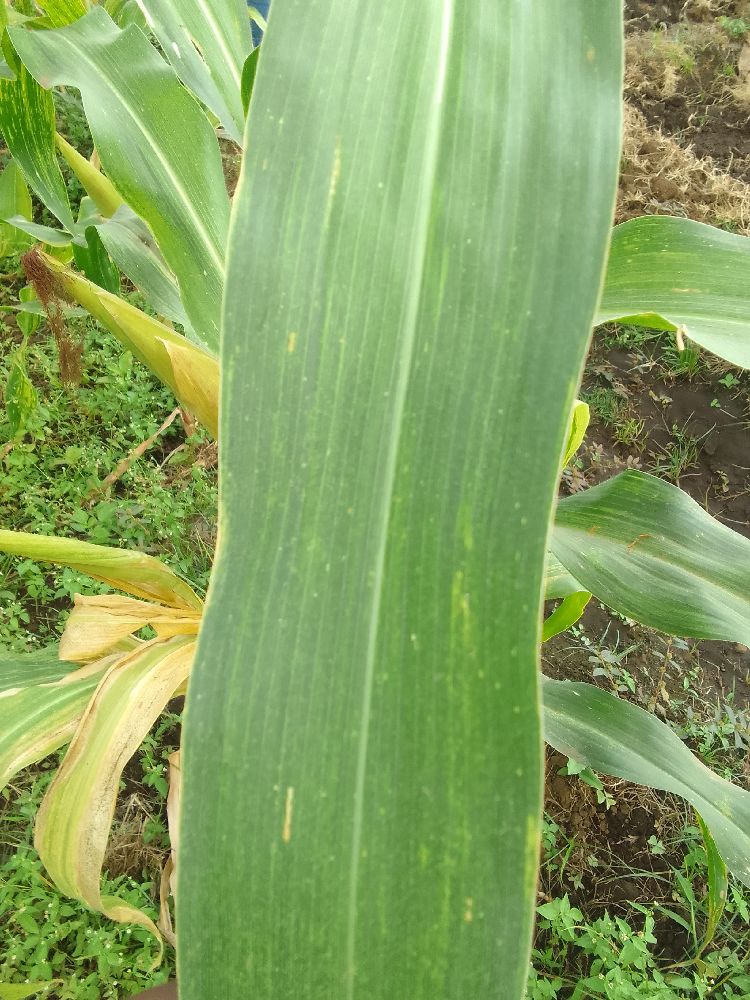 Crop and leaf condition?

maize, maize lethal necrosis
